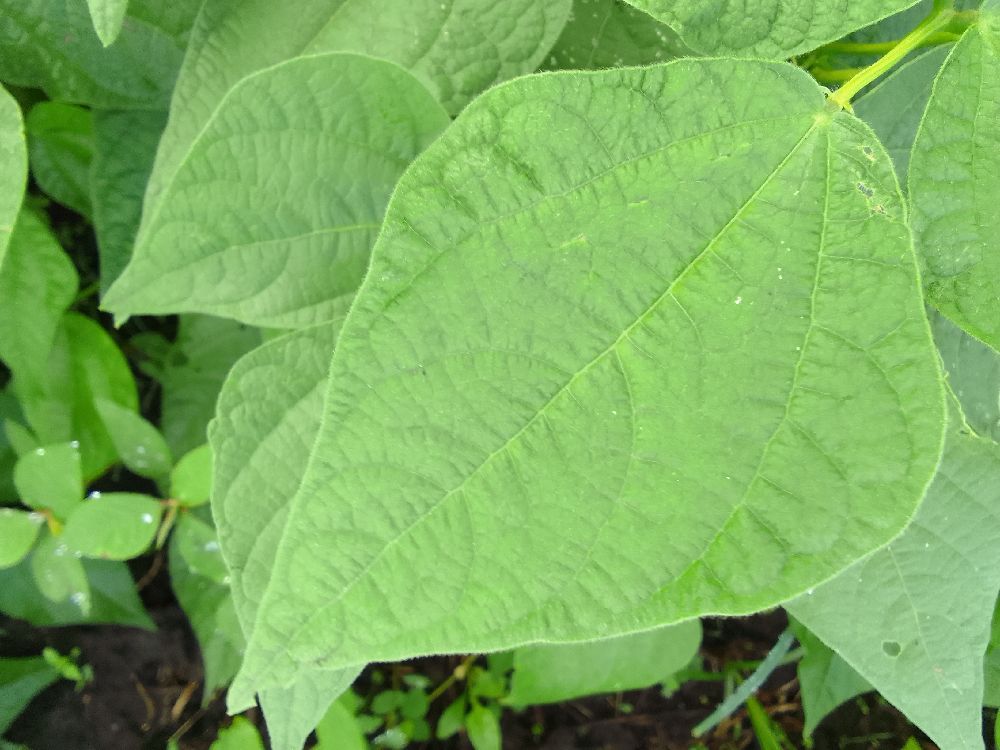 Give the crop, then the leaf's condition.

common bean, healthy
